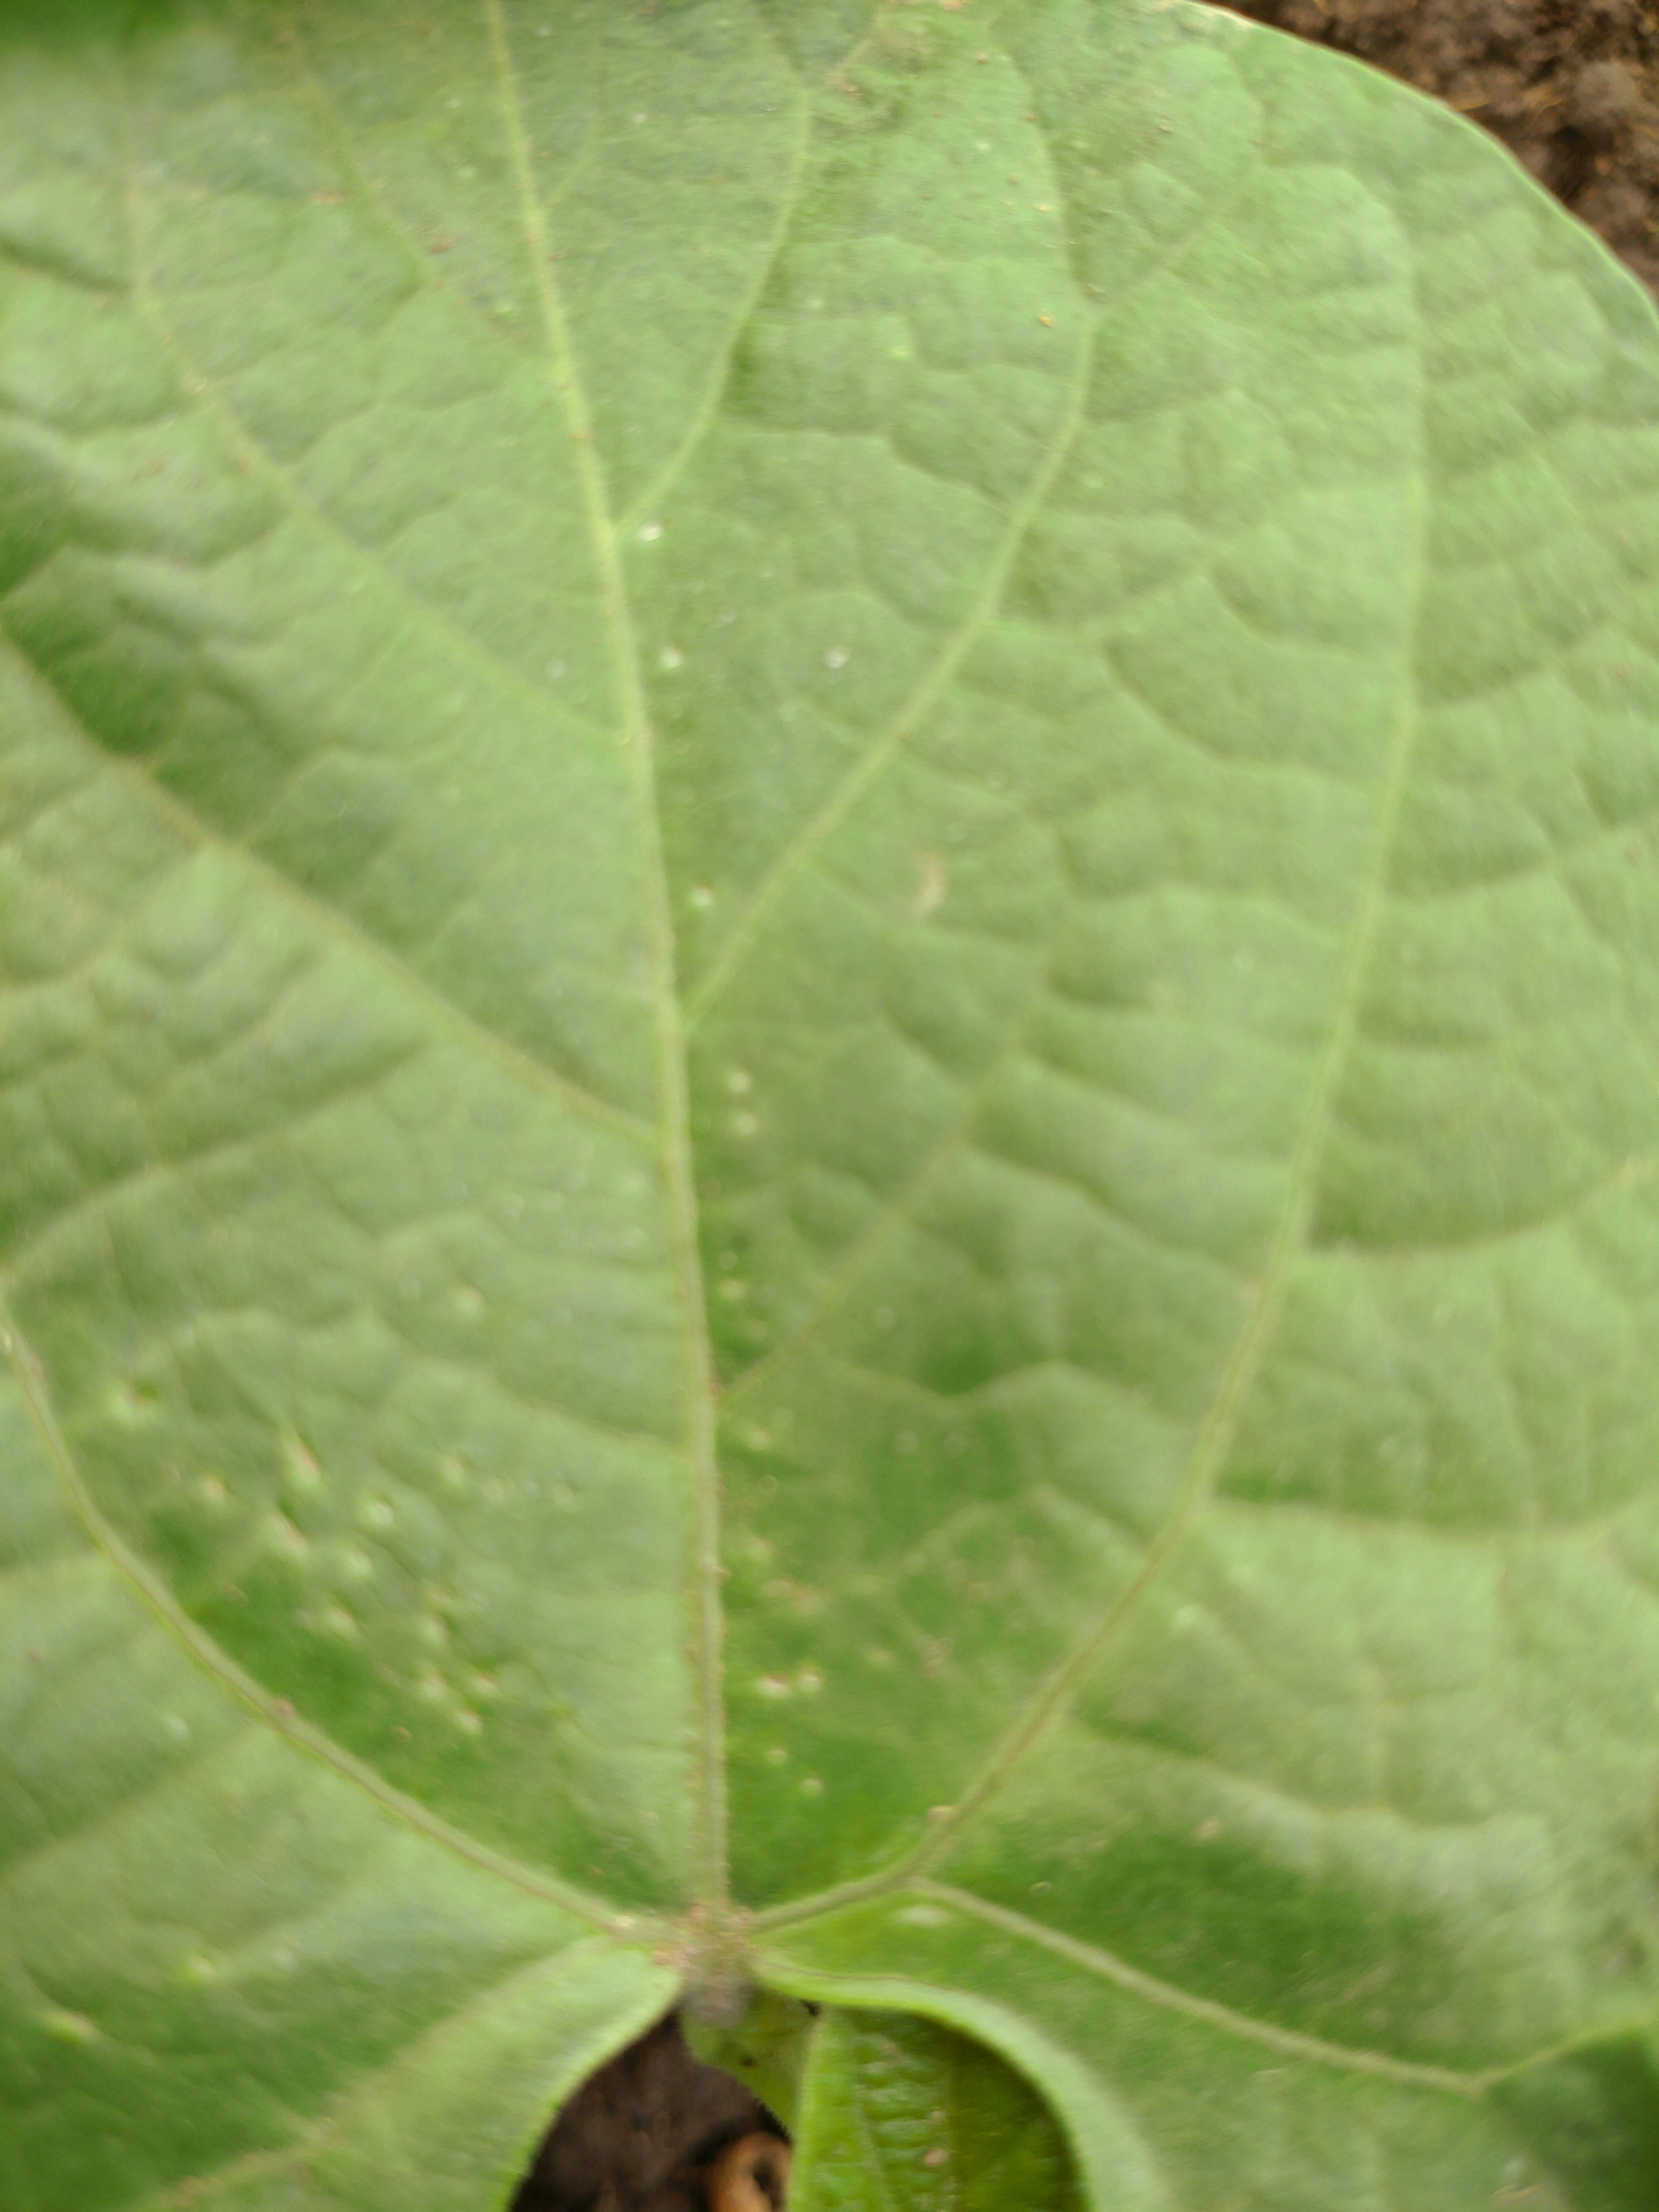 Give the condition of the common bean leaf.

healthy
